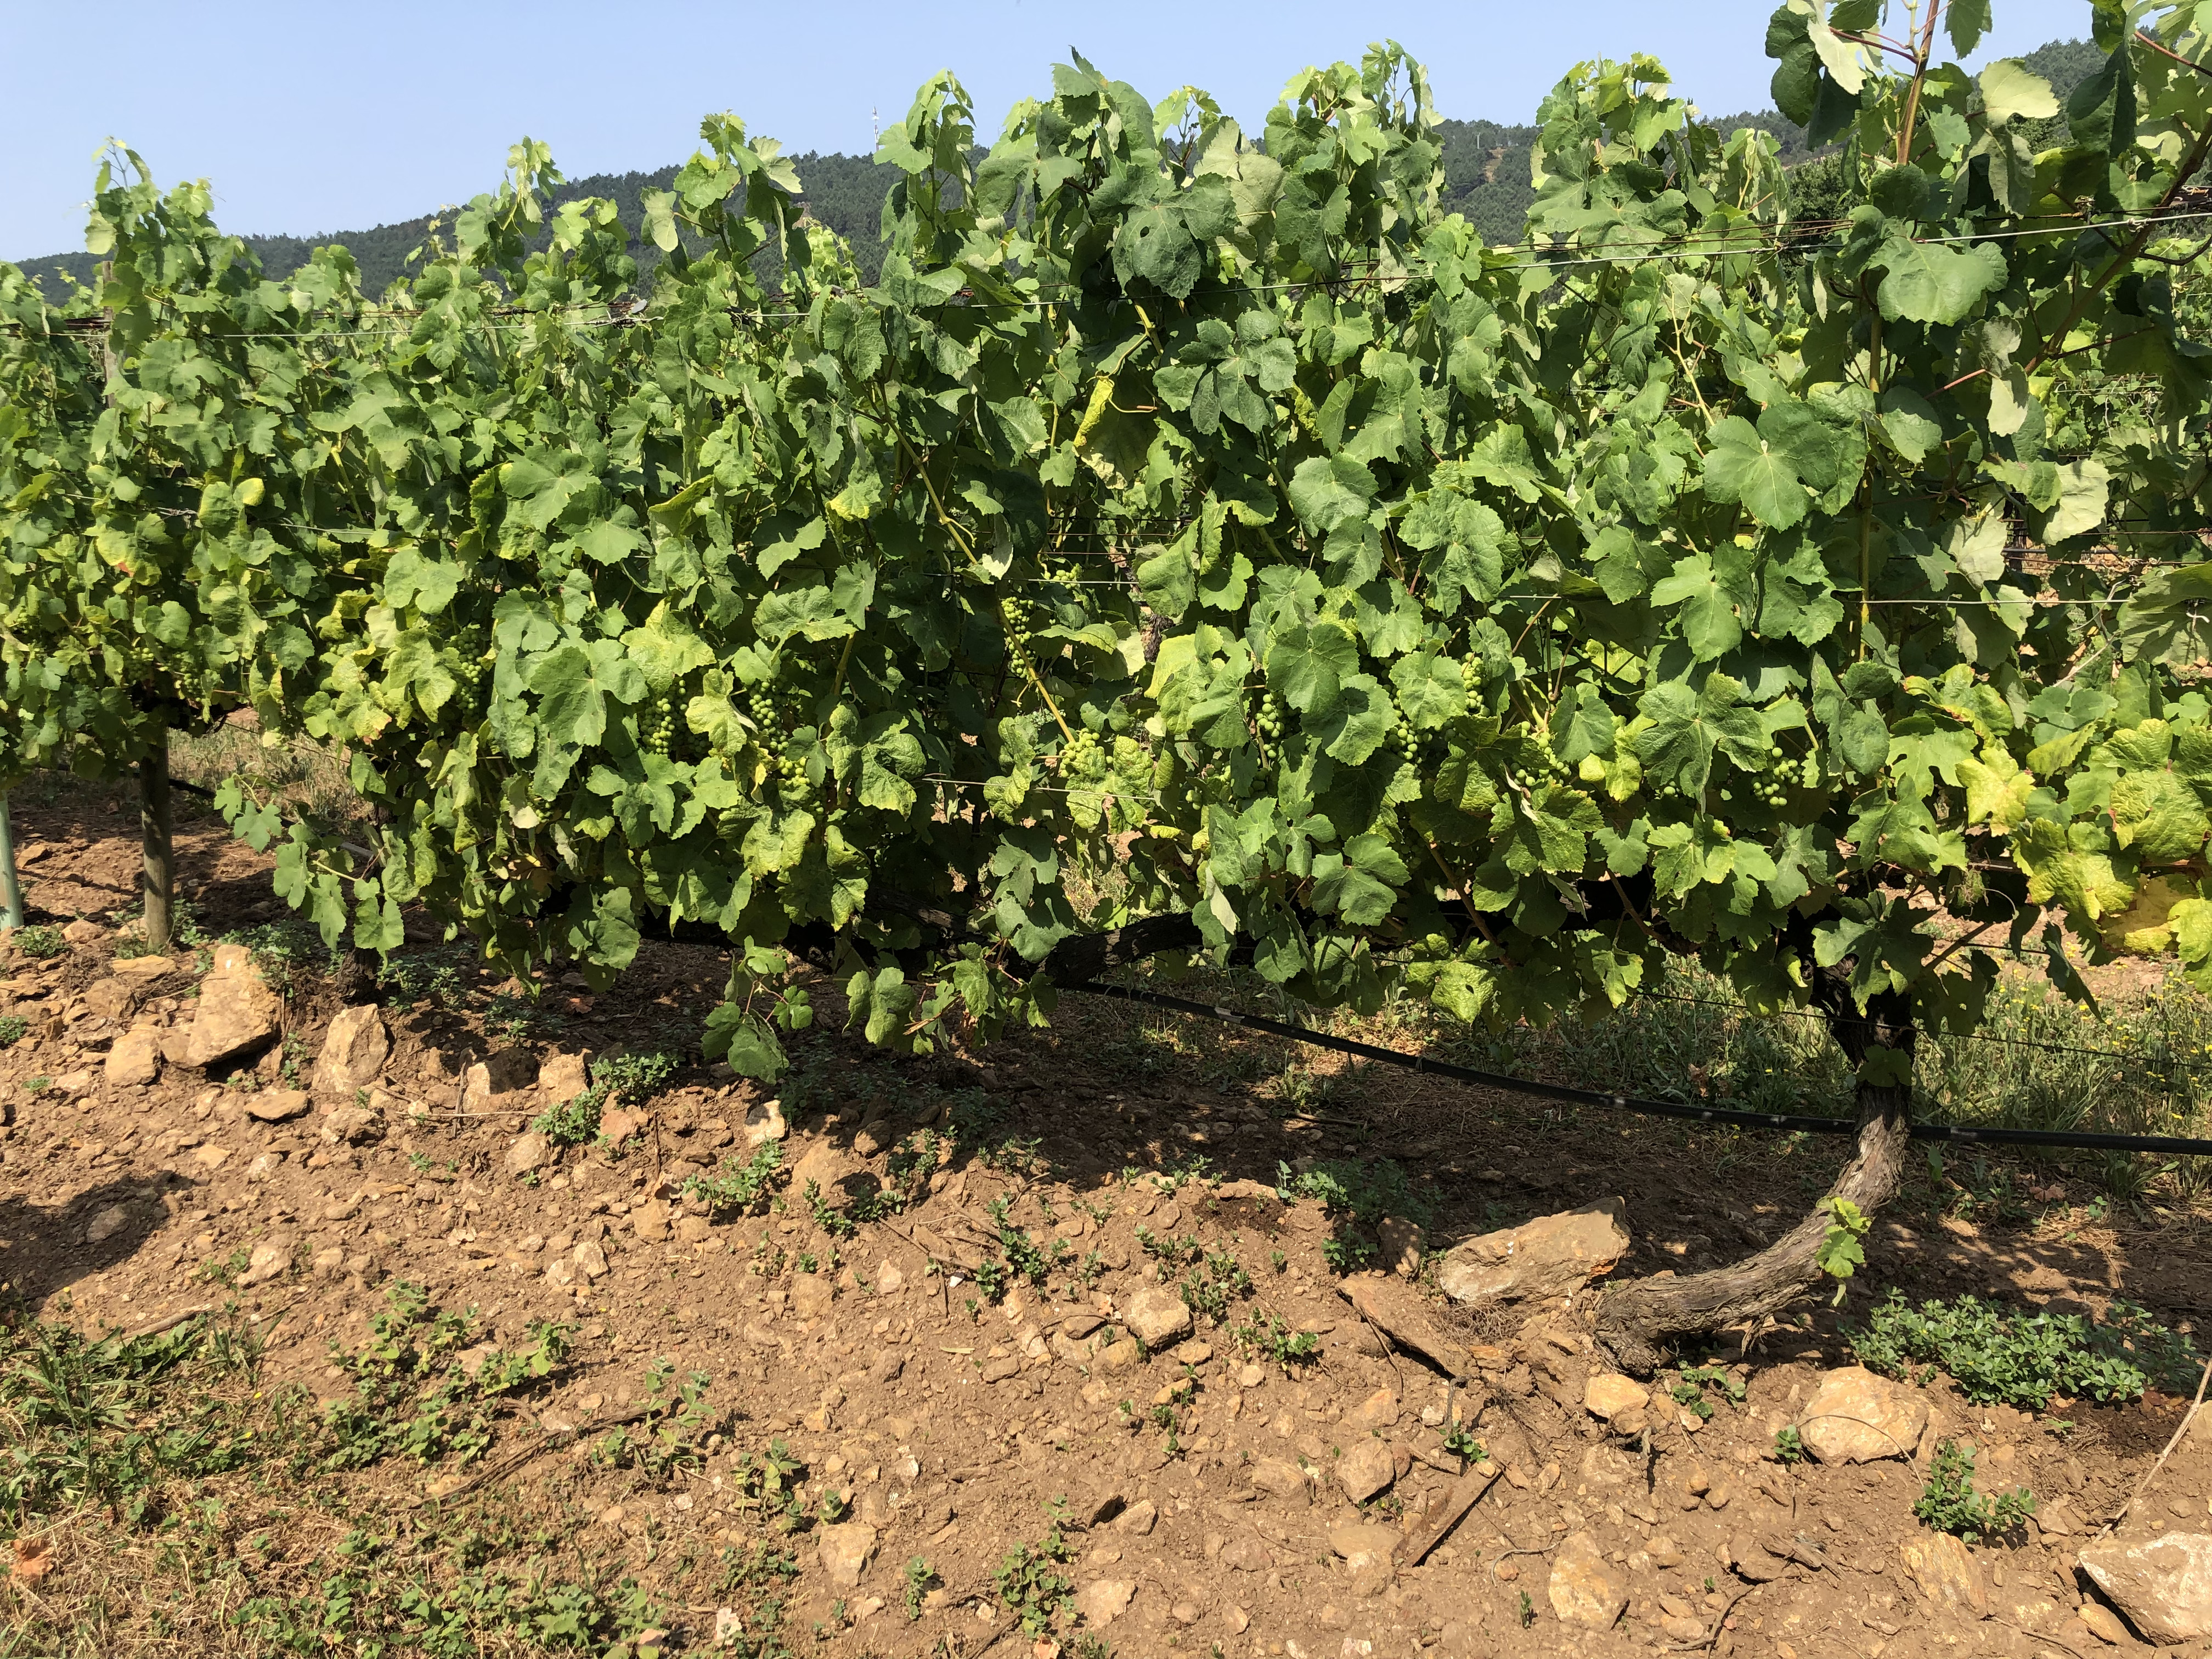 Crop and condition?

grapevine, not affected by esca disease
